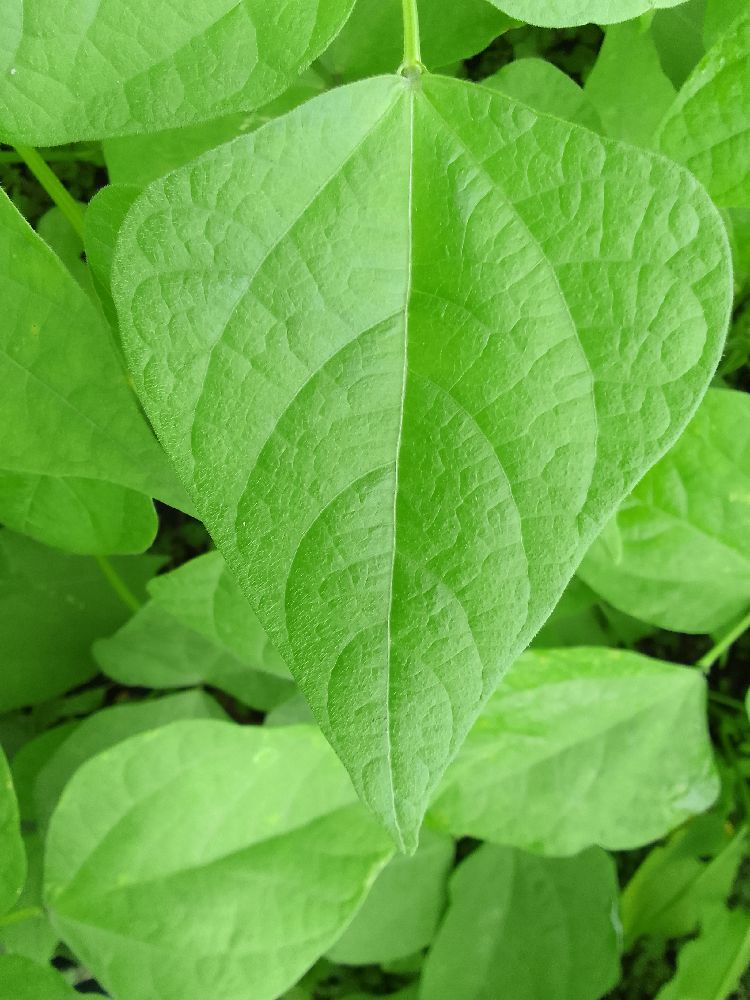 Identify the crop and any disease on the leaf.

common bean, healthy
